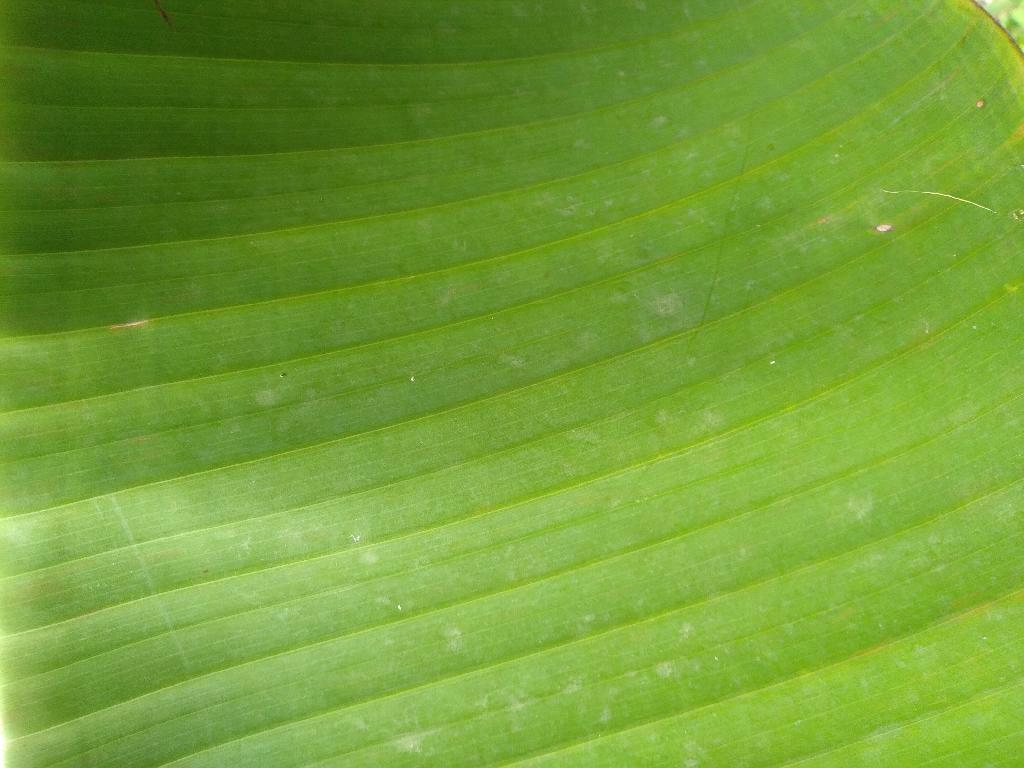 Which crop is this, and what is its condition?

banana, healthy
